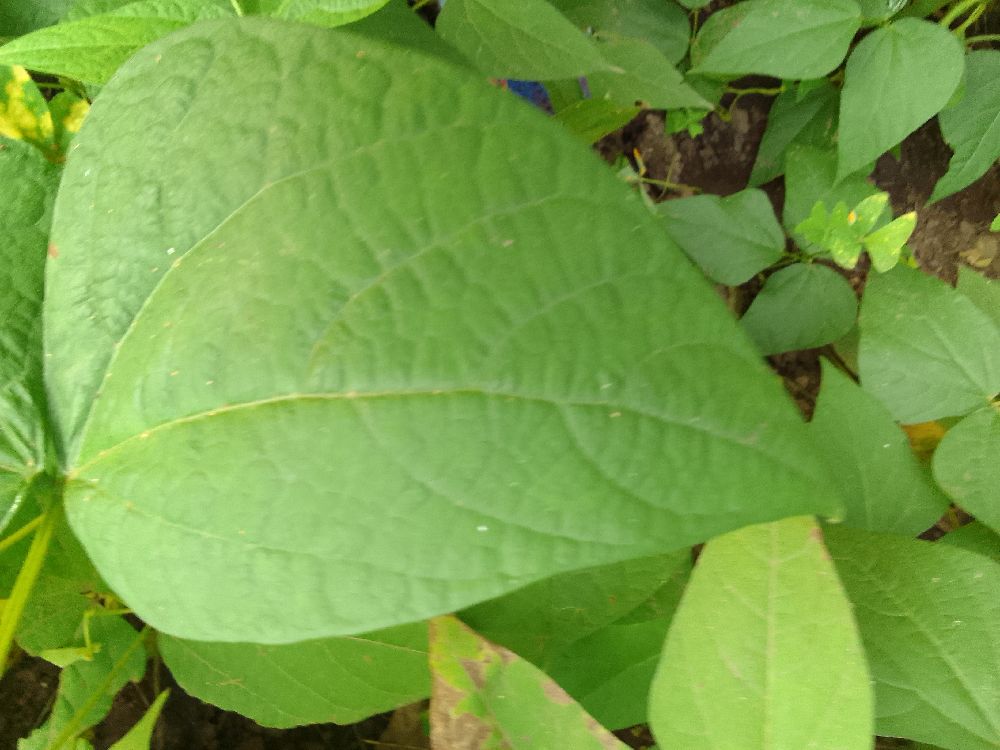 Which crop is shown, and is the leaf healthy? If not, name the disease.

common bean, healthy
